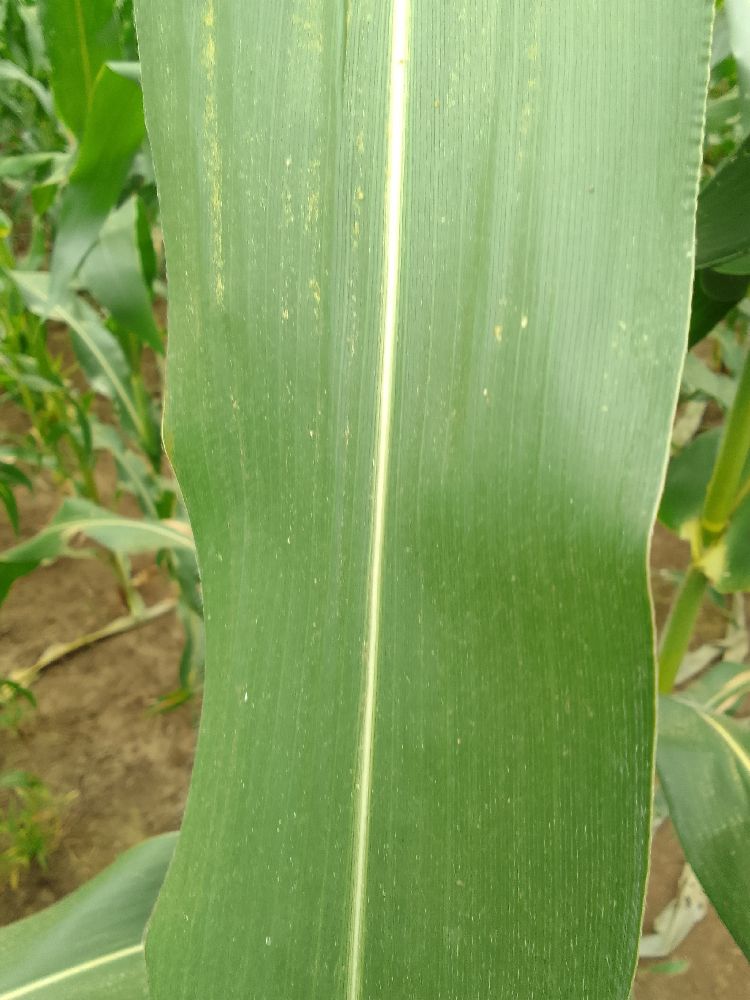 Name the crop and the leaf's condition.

maize, healthy
